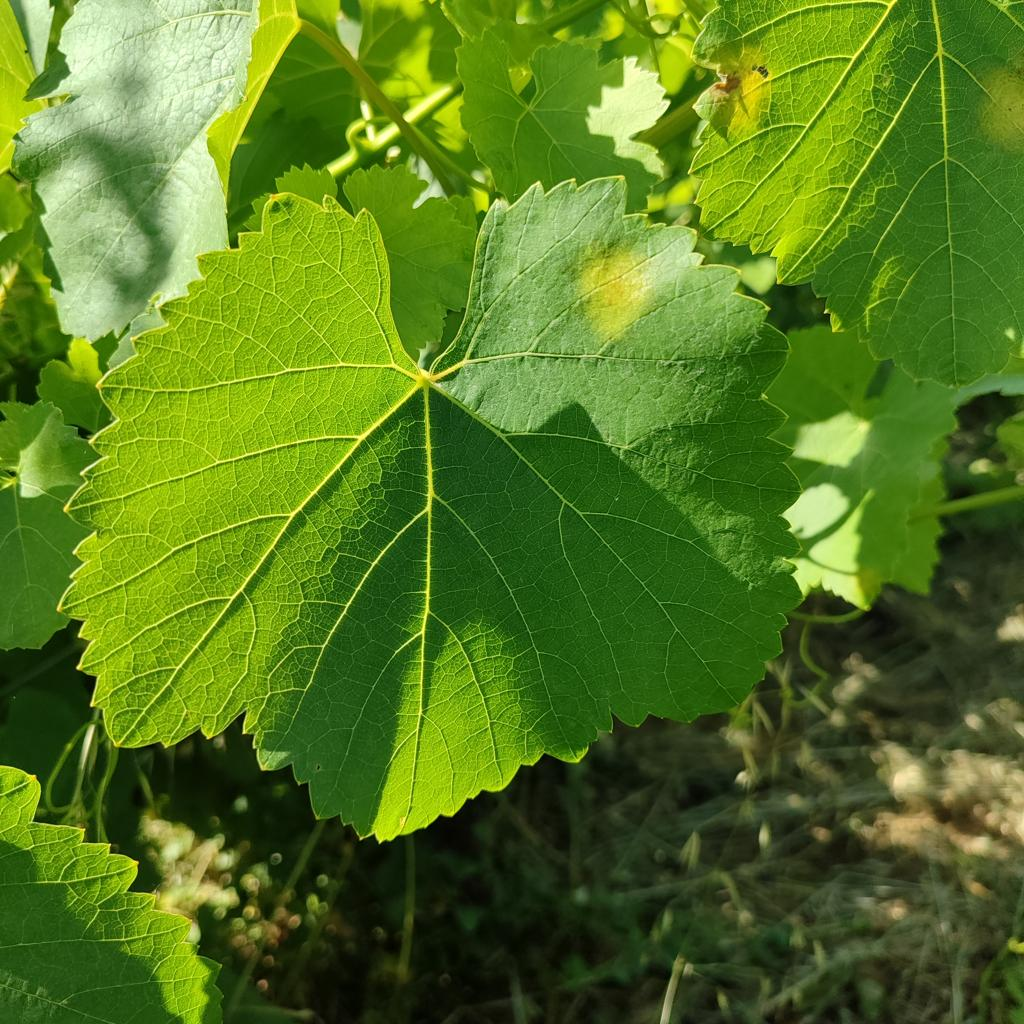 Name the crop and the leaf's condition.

grapevine, downy mildew
